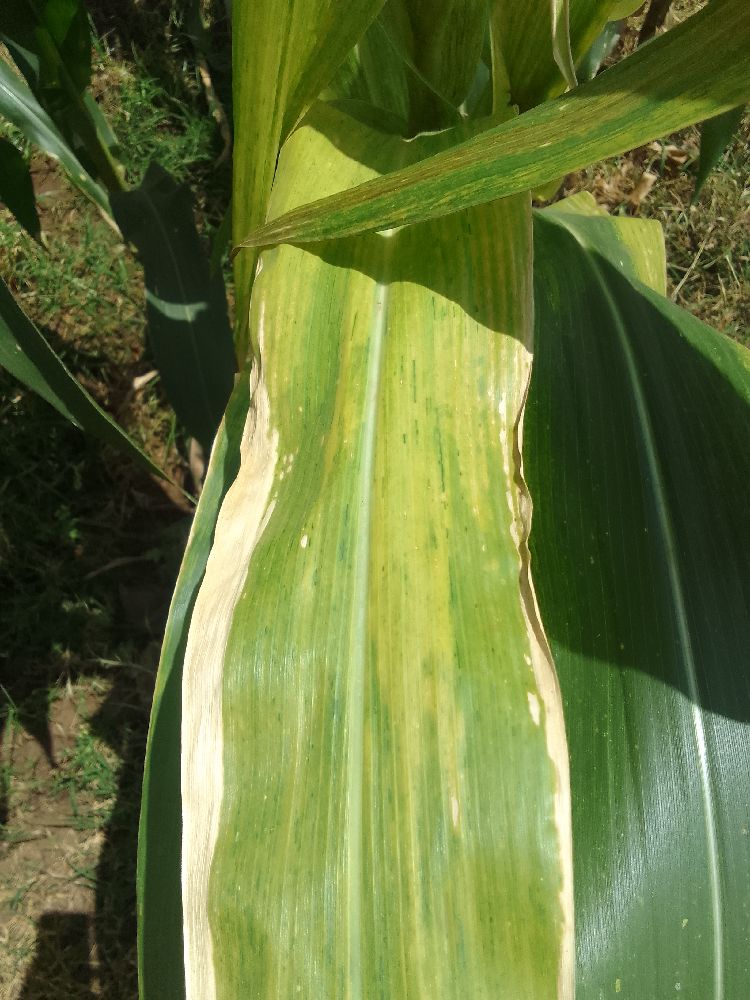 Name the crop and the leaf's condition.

maize, maize lethal necrosis
